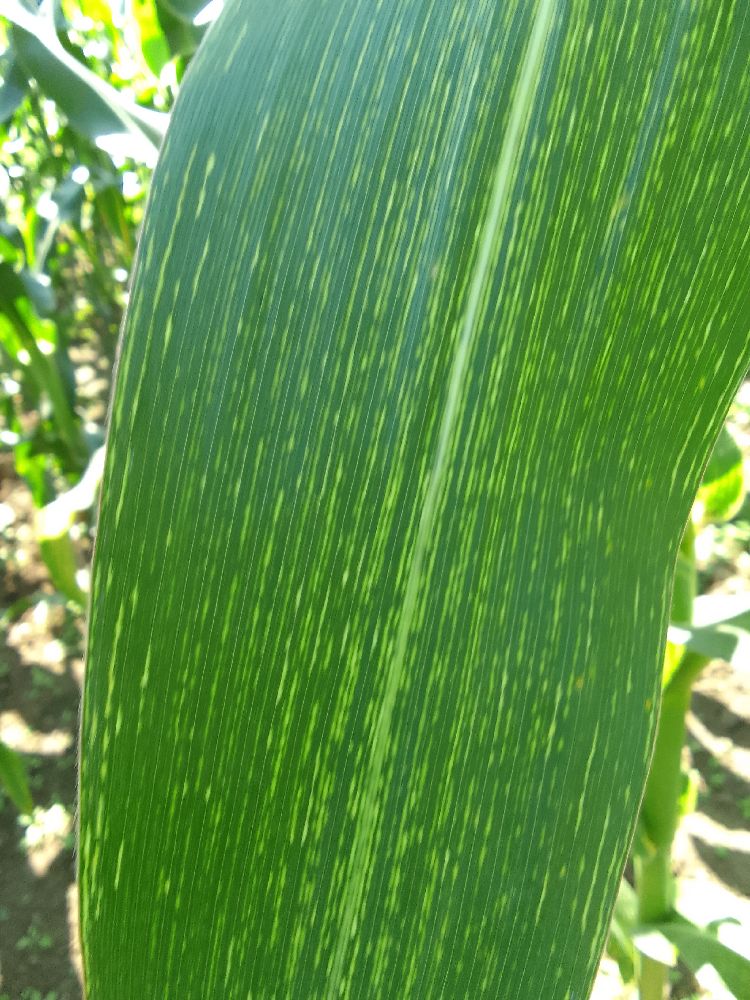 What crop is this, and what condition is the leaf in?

maize, maize streak virus
